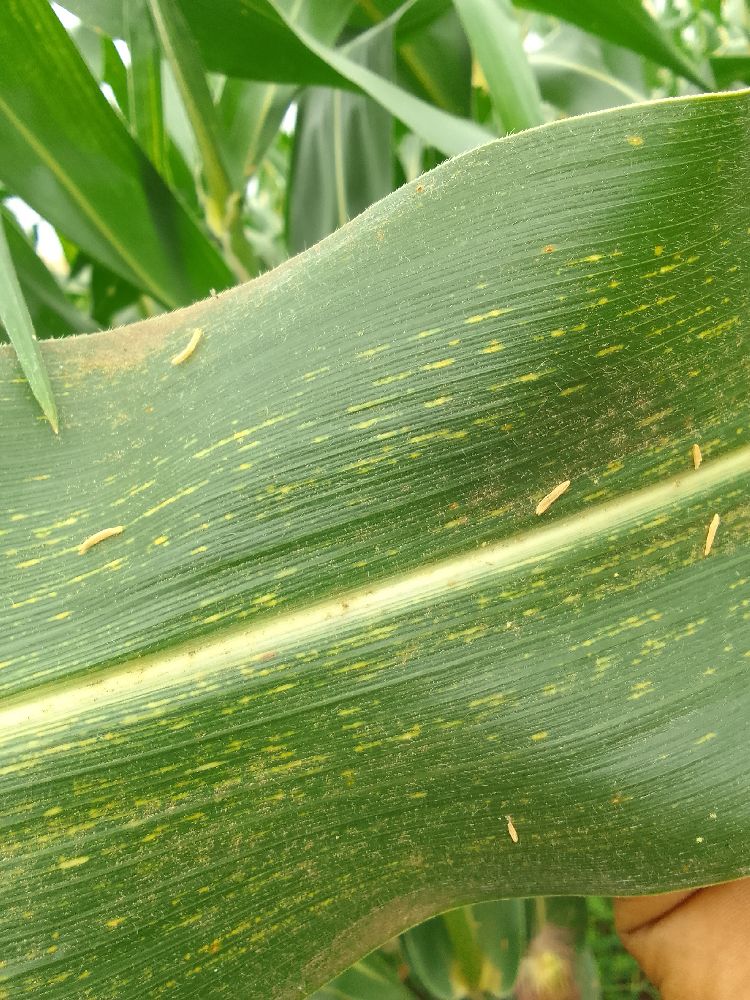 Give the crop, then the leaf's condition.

maize, maize streak virus
